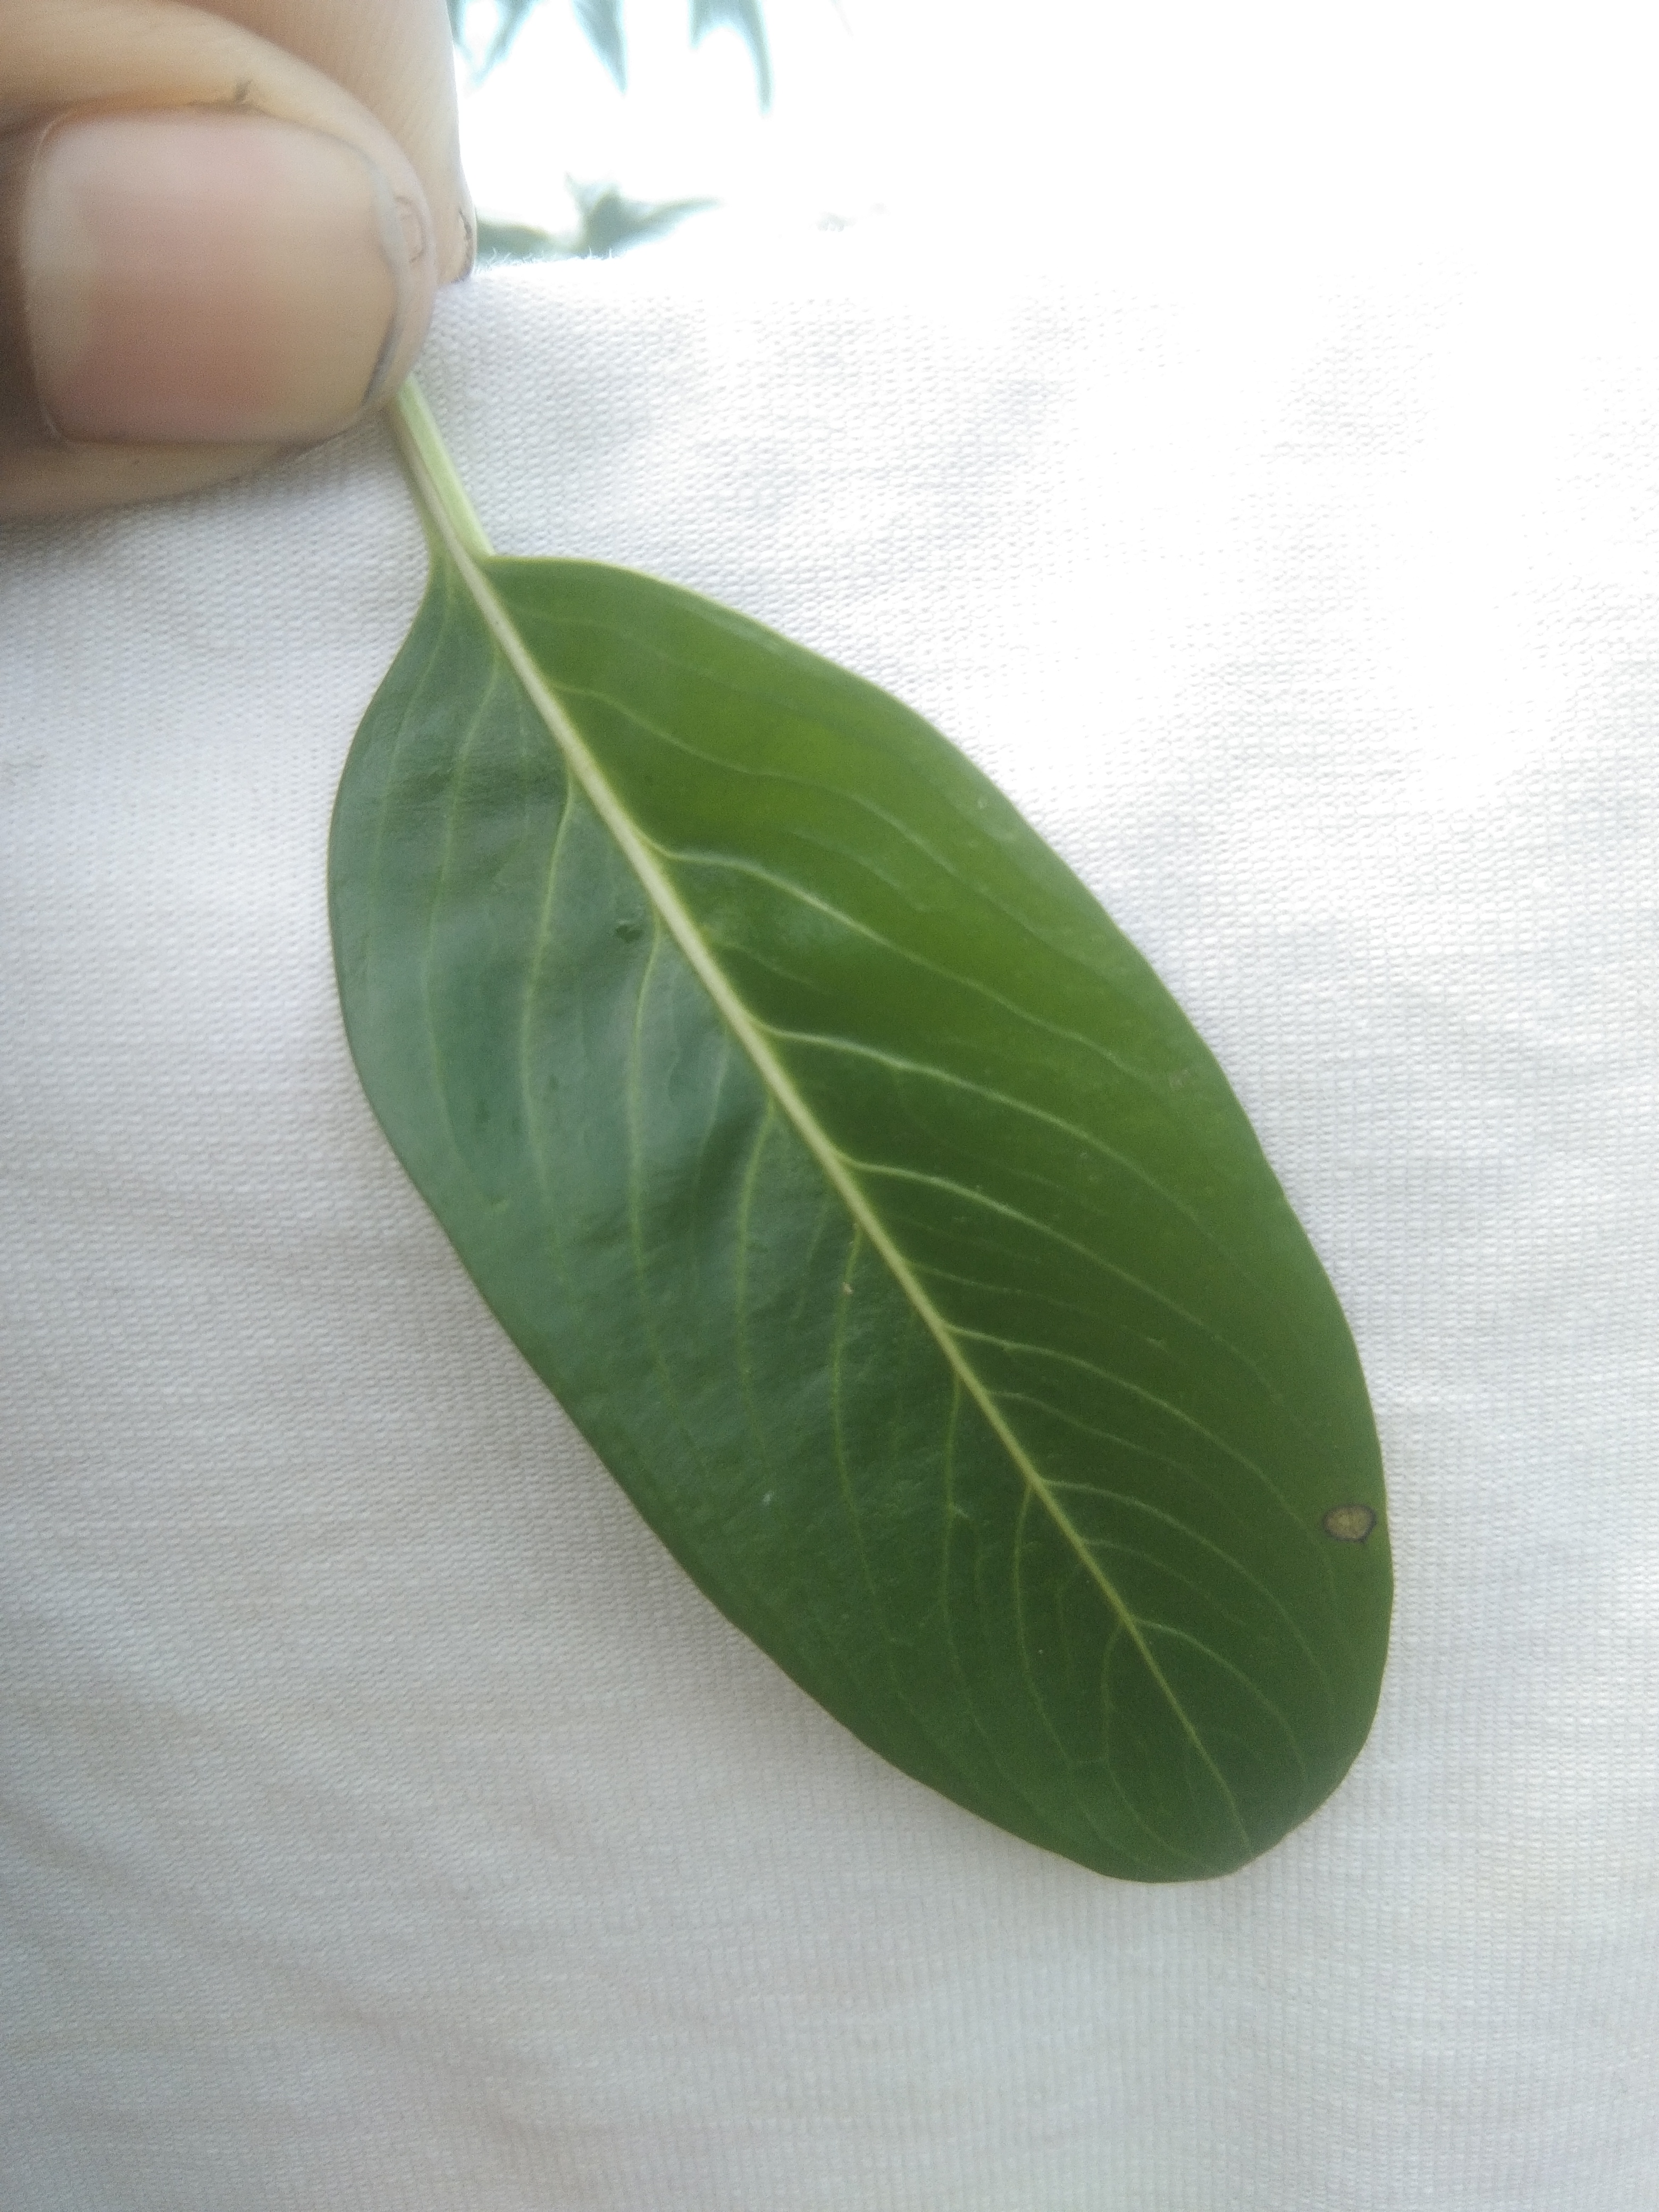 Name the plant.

rose periwinkle
